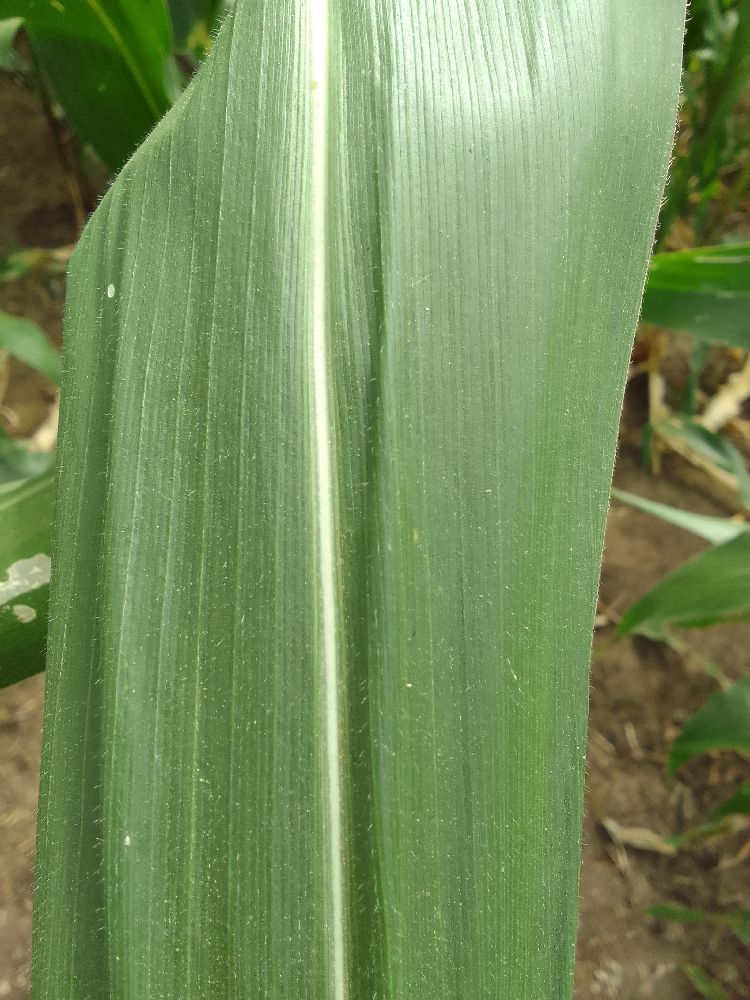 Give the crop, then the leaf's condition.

maize, healthy
